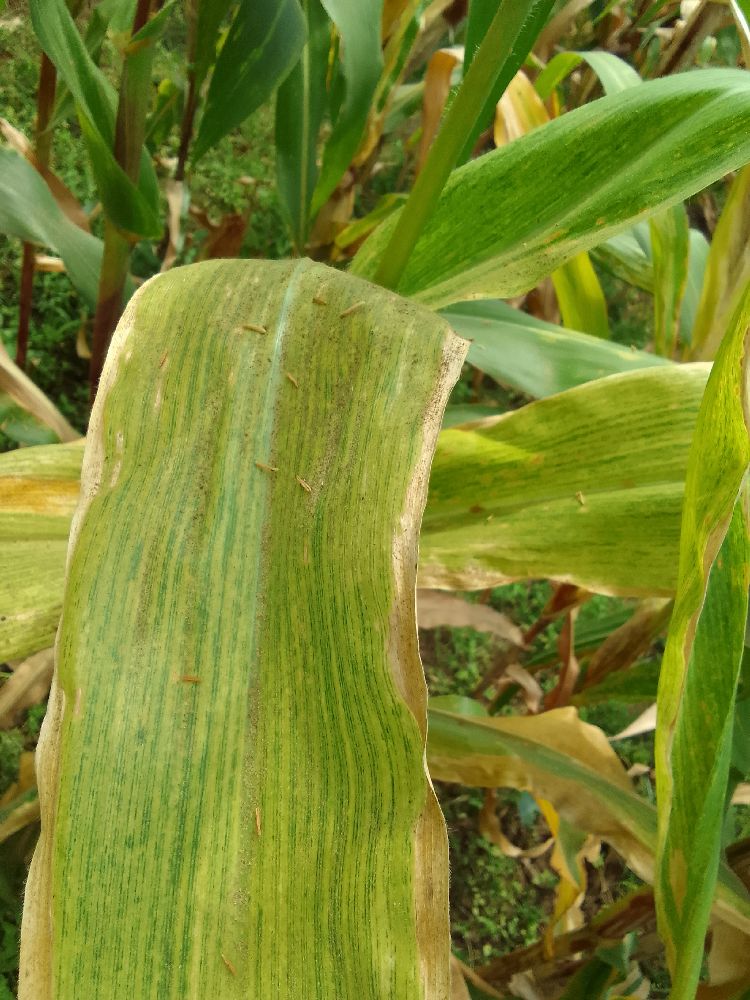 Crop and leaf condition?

maize, maize lethal necrosis
